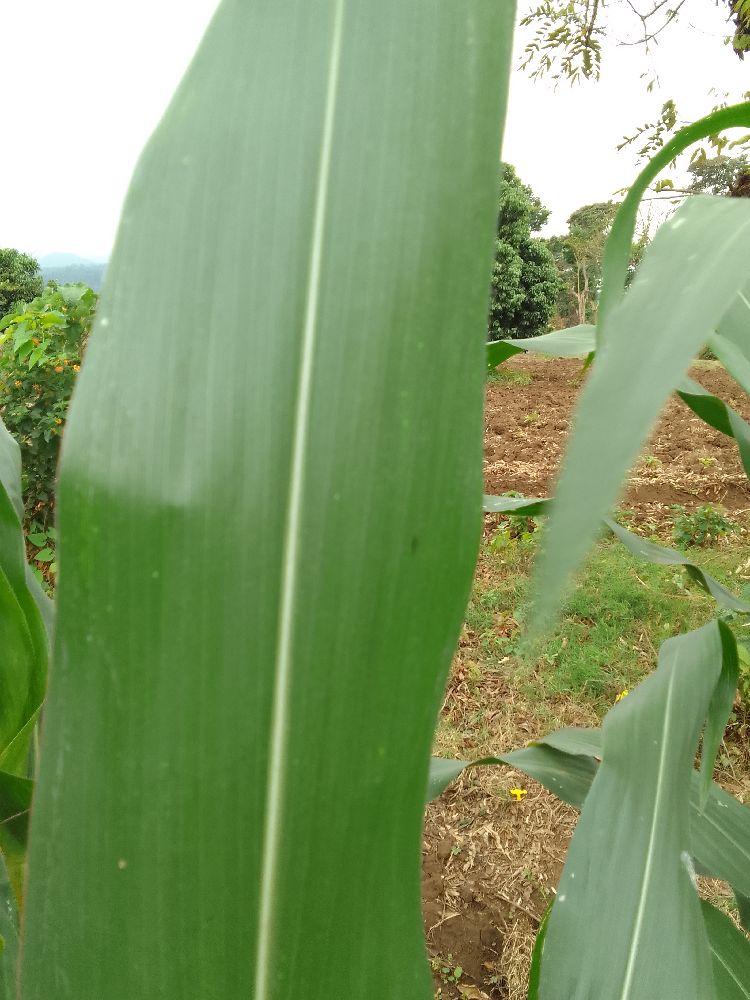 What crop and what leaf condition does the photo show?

maize, healthy
